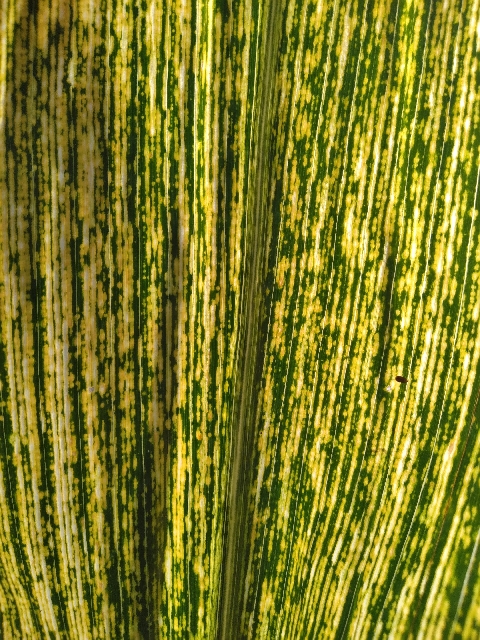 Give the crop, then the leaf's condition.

maize, maize streak virus
